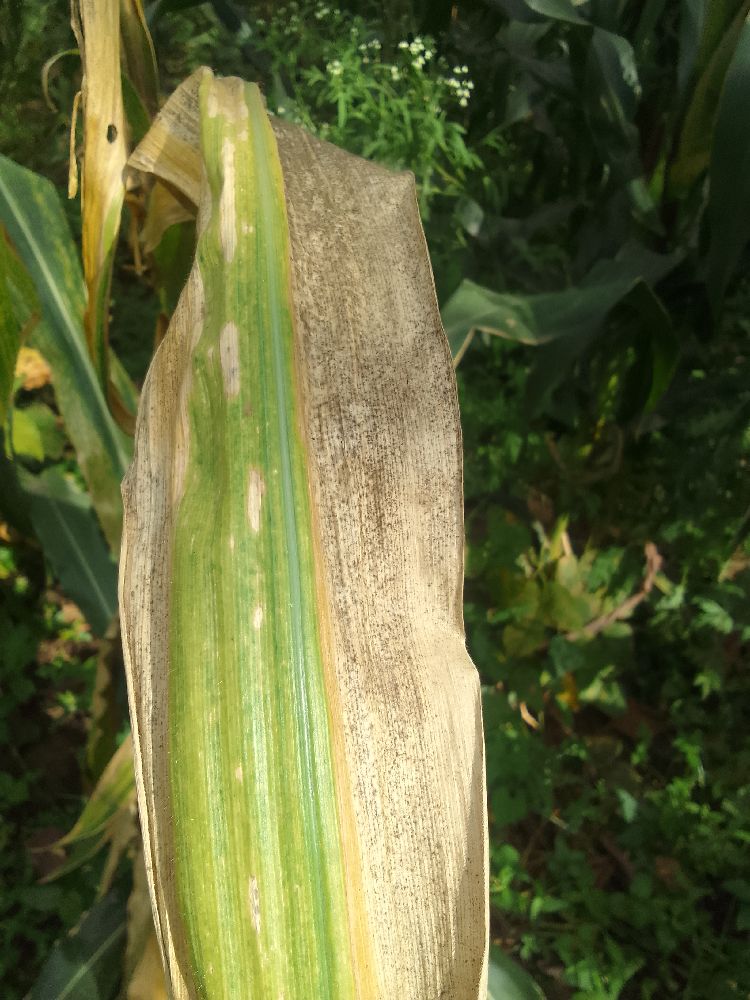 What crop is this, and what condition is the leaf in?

maize, maize lethal necrosis
